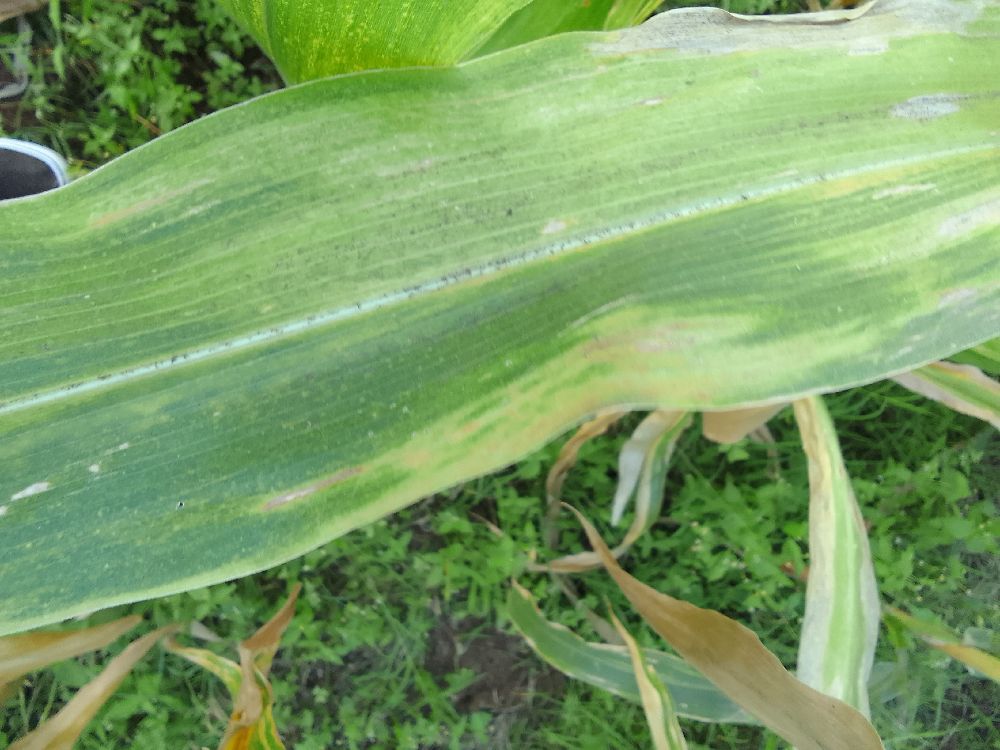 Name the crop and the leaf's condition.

maize, maize lethal necrosis
